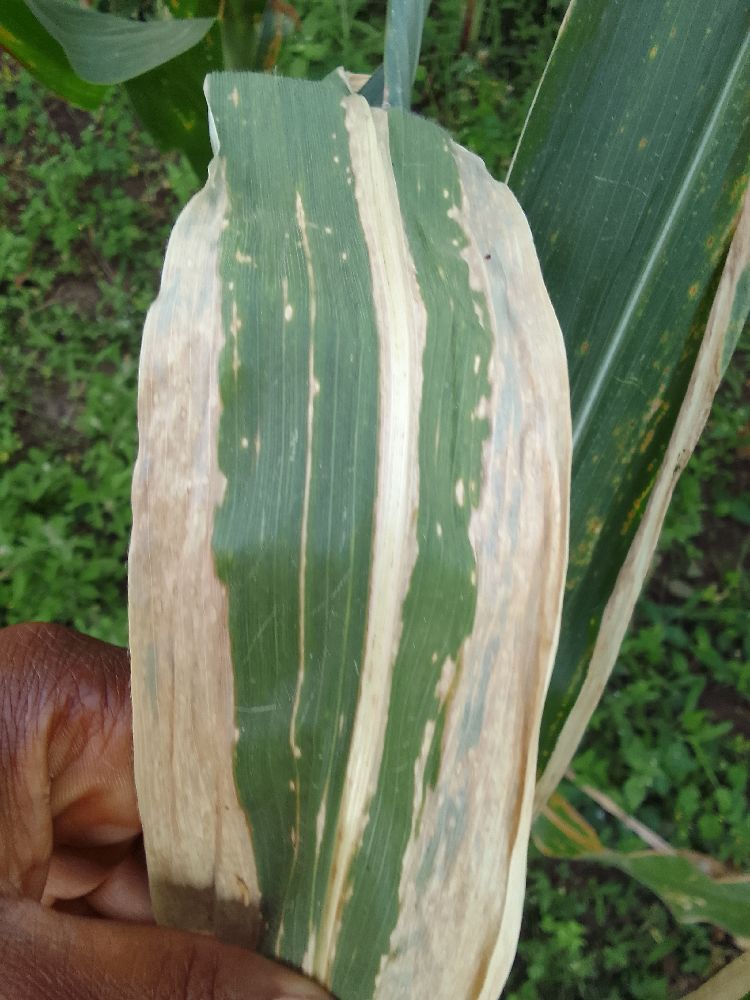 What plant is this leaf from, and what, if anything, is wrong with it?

maize, maize lethal necrosis
